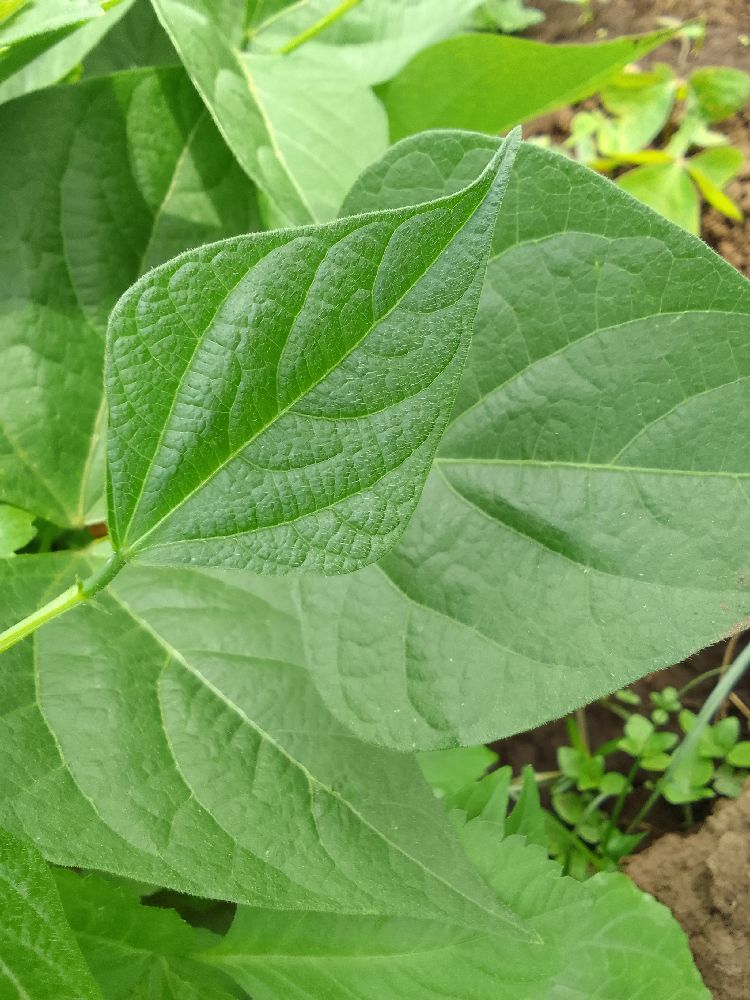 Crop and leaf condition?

common bean, healthy
